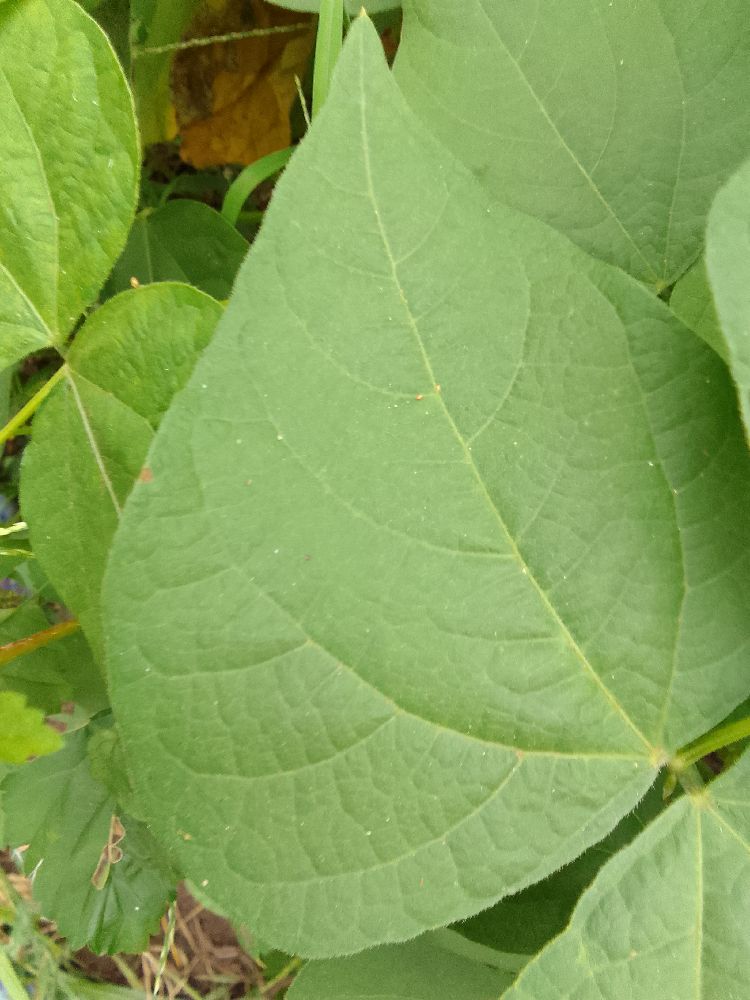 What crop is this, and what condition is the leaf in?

common bean, healthy
